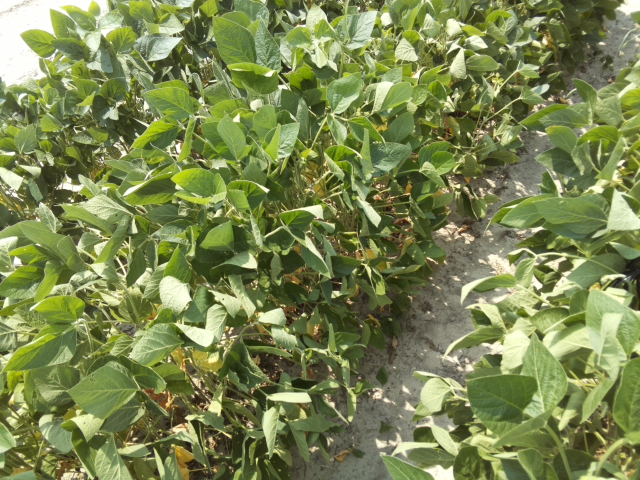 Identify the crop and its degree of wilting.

soybean, slight leaflet or petiole turgor loss in upper canopy
